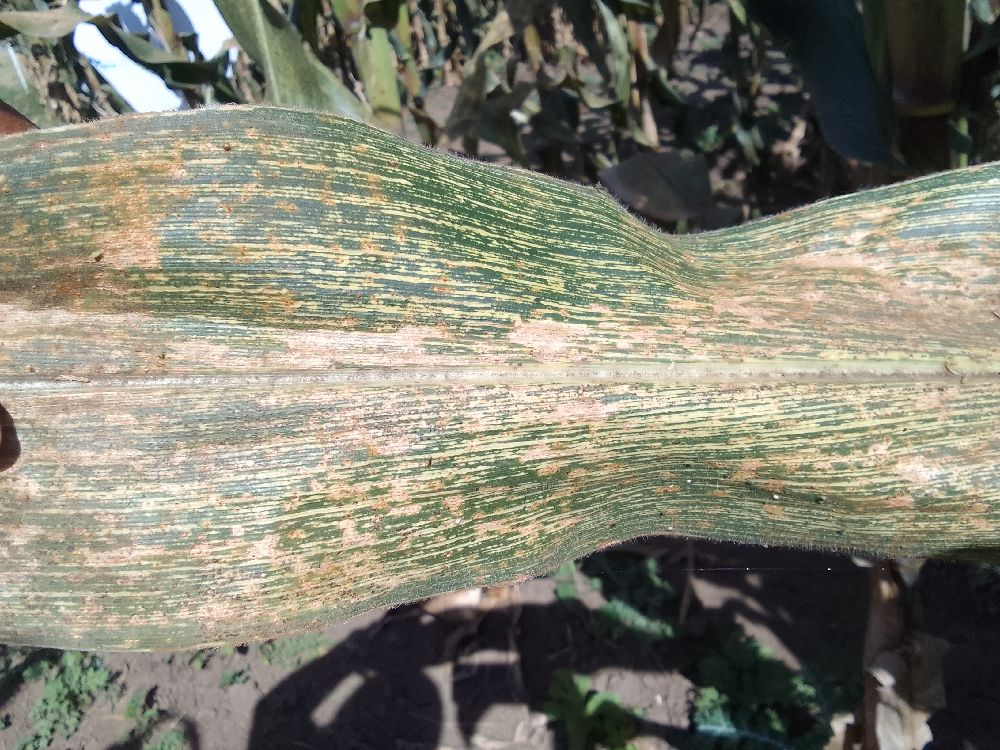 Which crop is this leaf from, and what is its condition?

maize, maize streak virus
